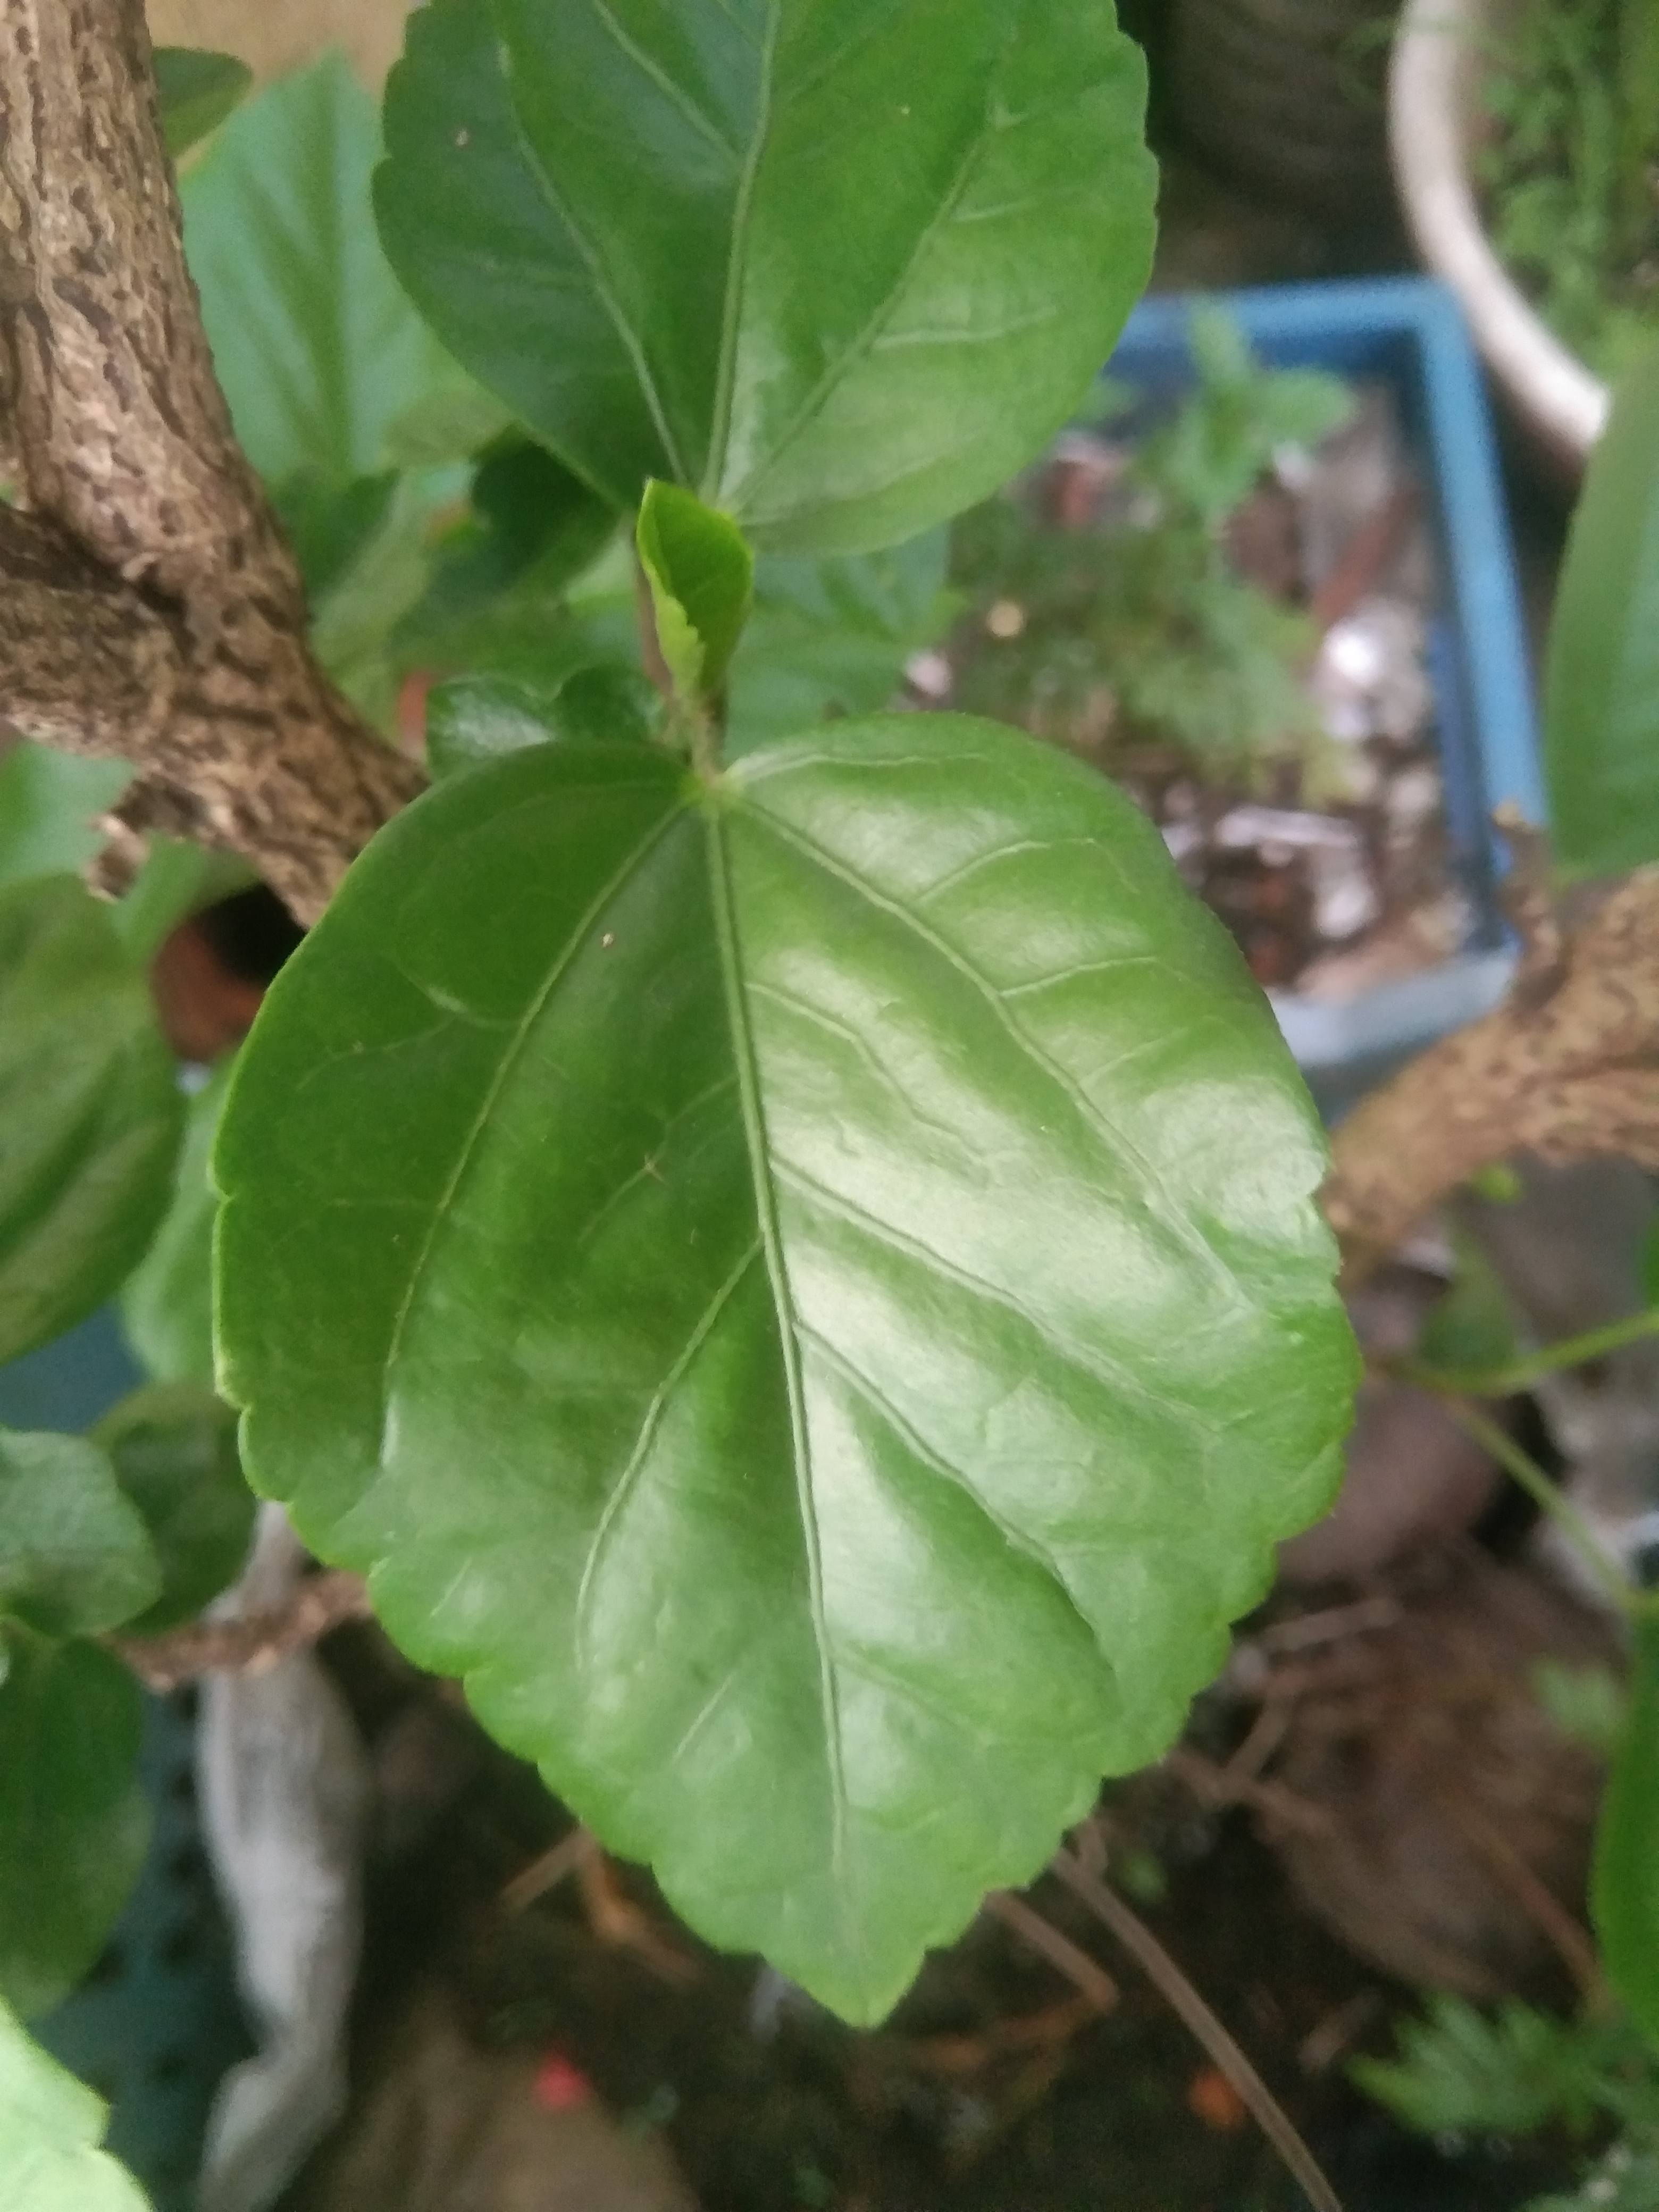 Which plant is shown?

hibiscus
